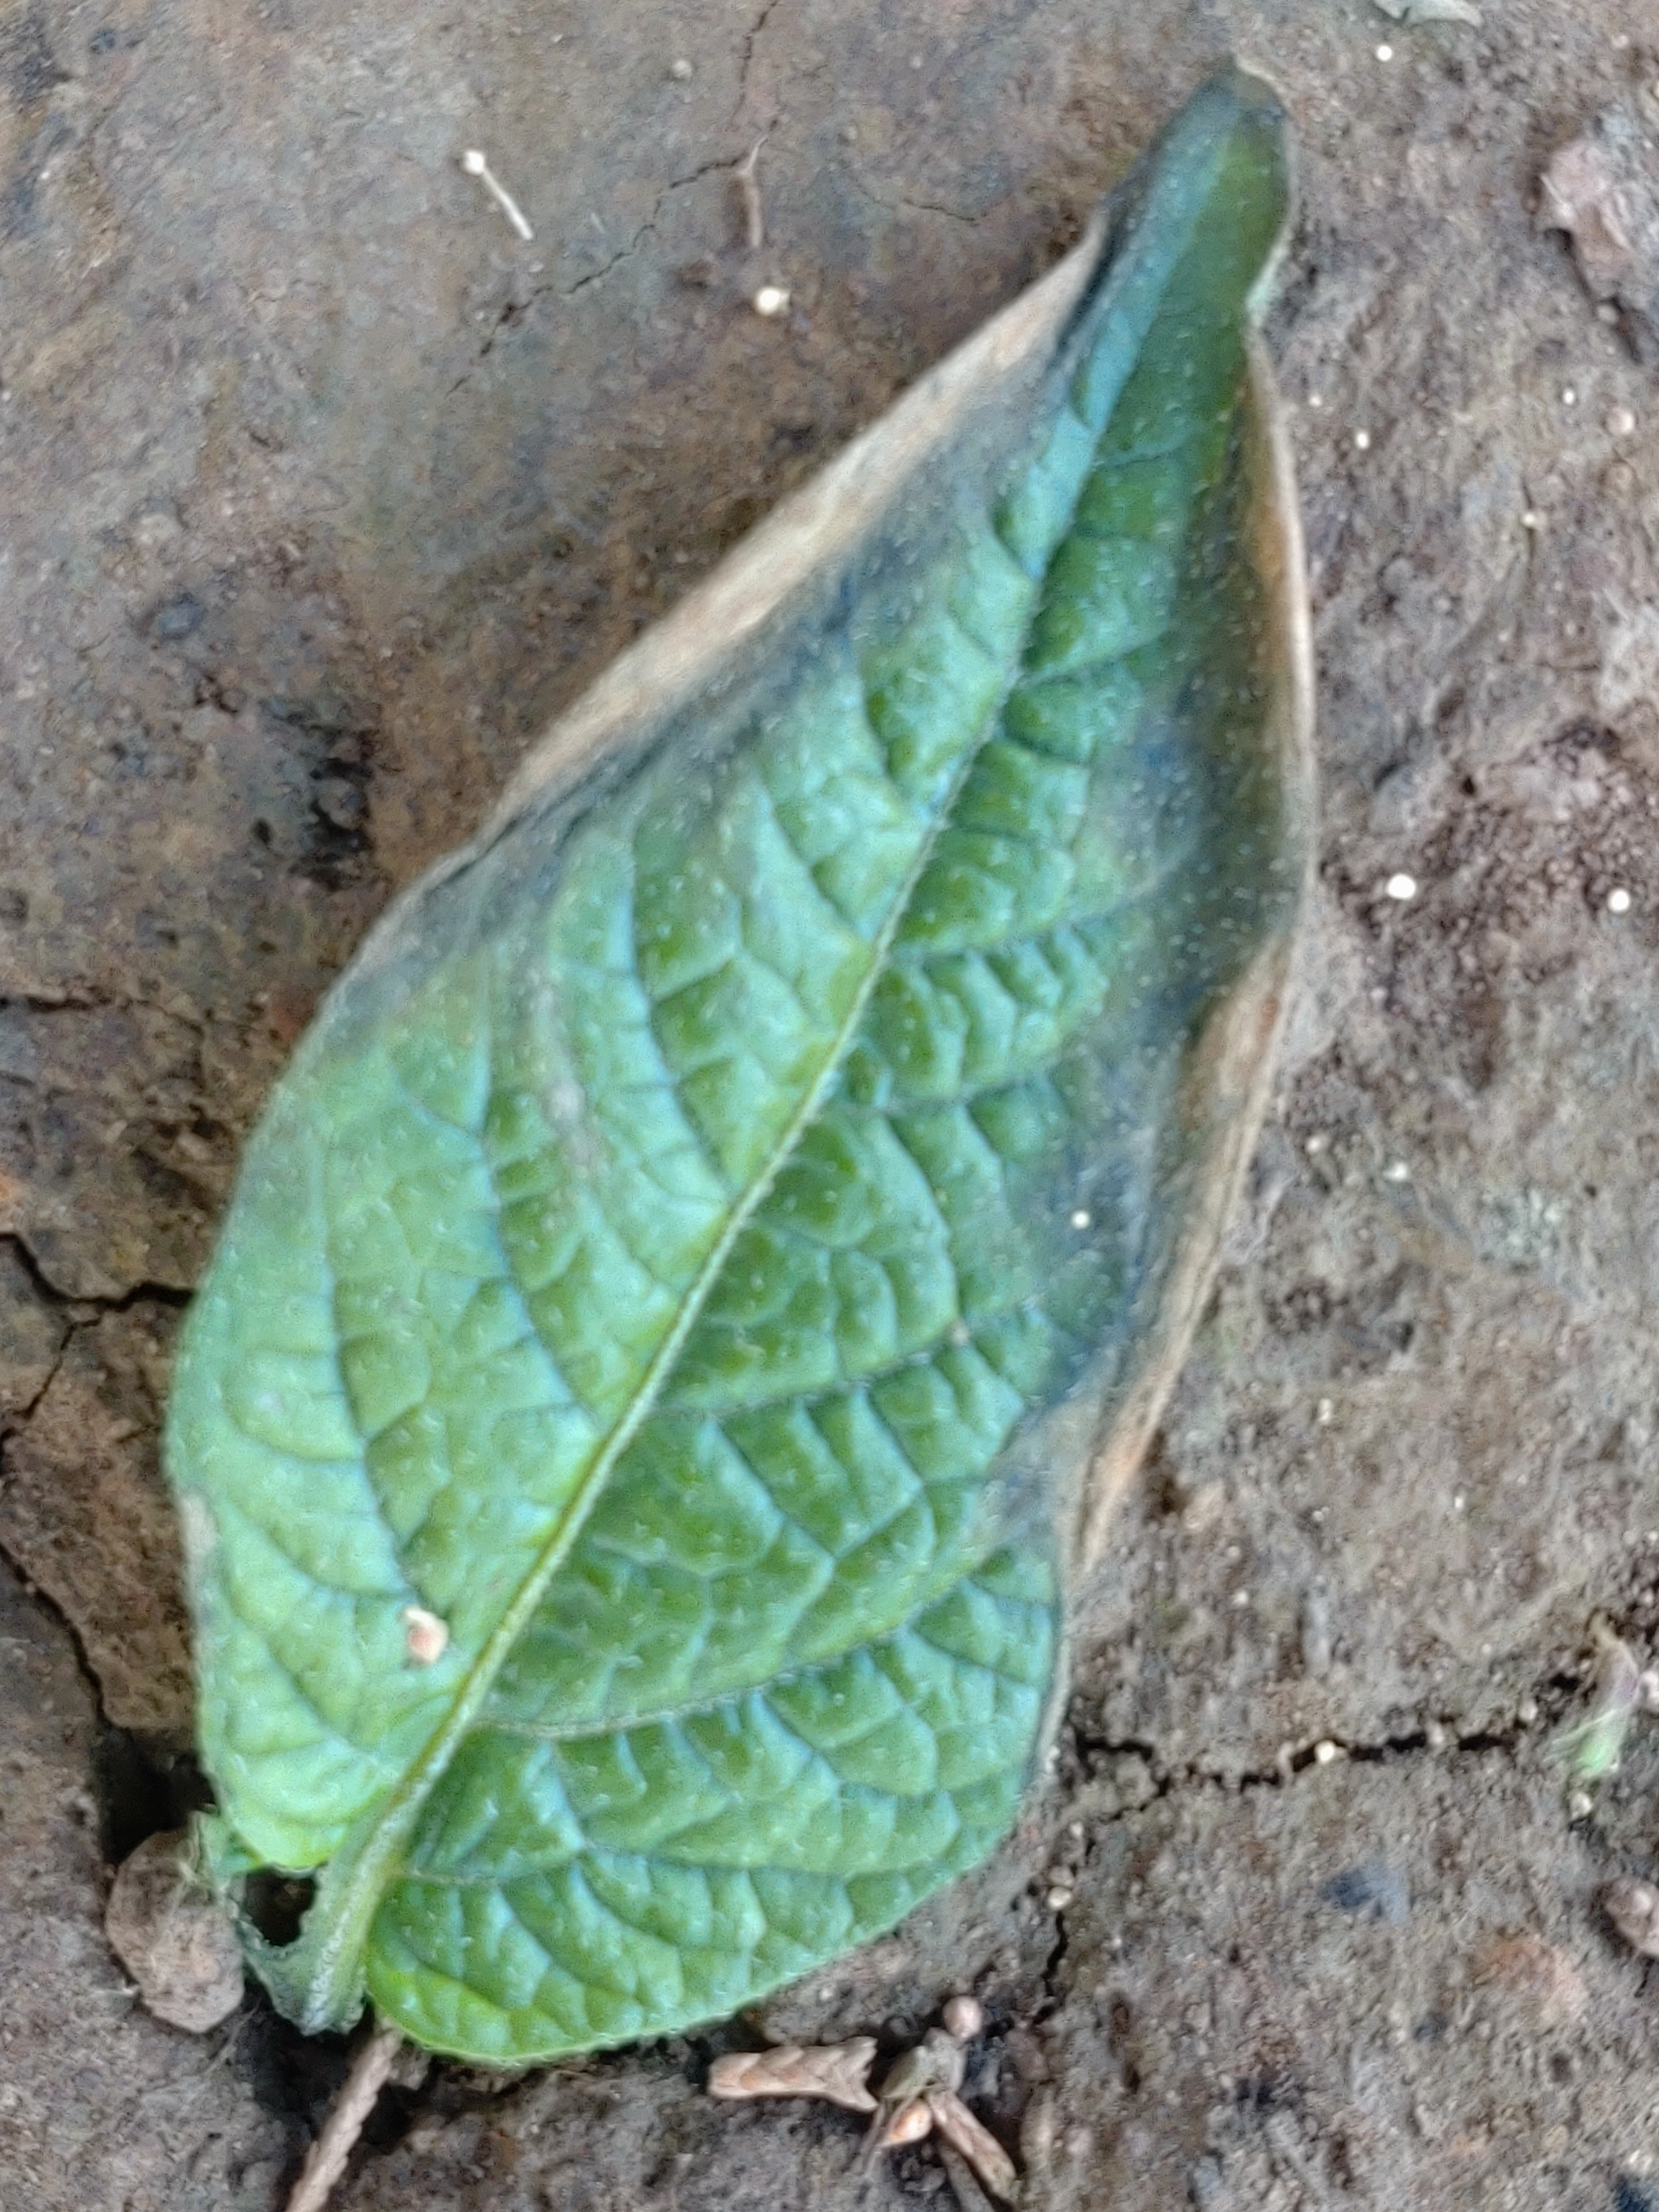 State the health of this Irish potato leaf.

early blight
